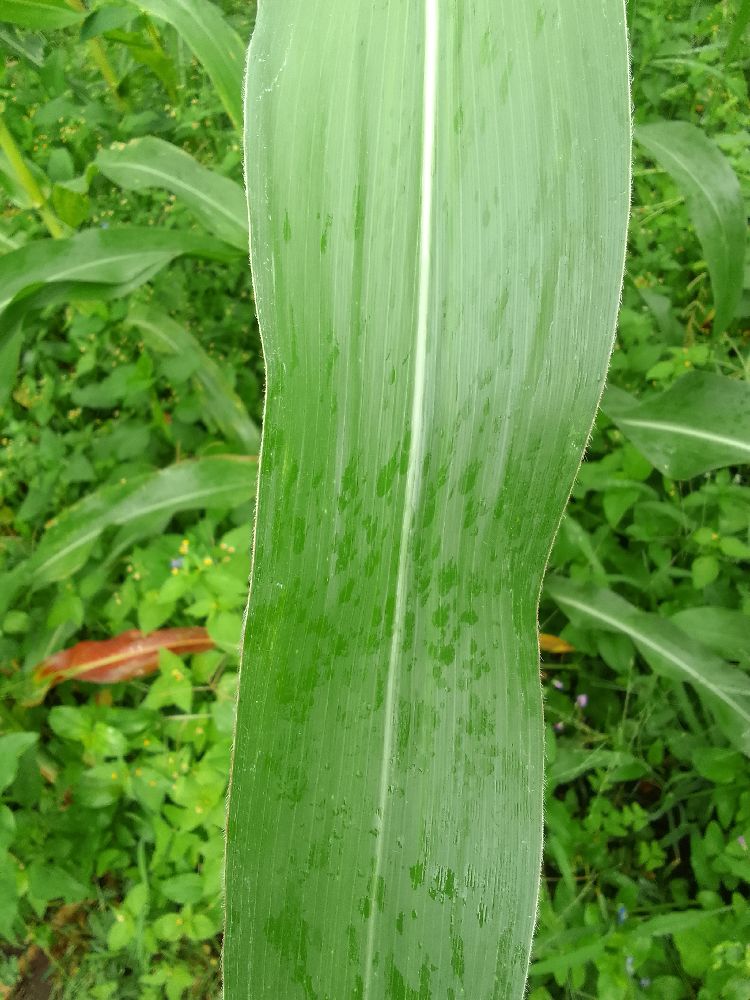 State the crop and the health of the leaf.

maize, healthy
